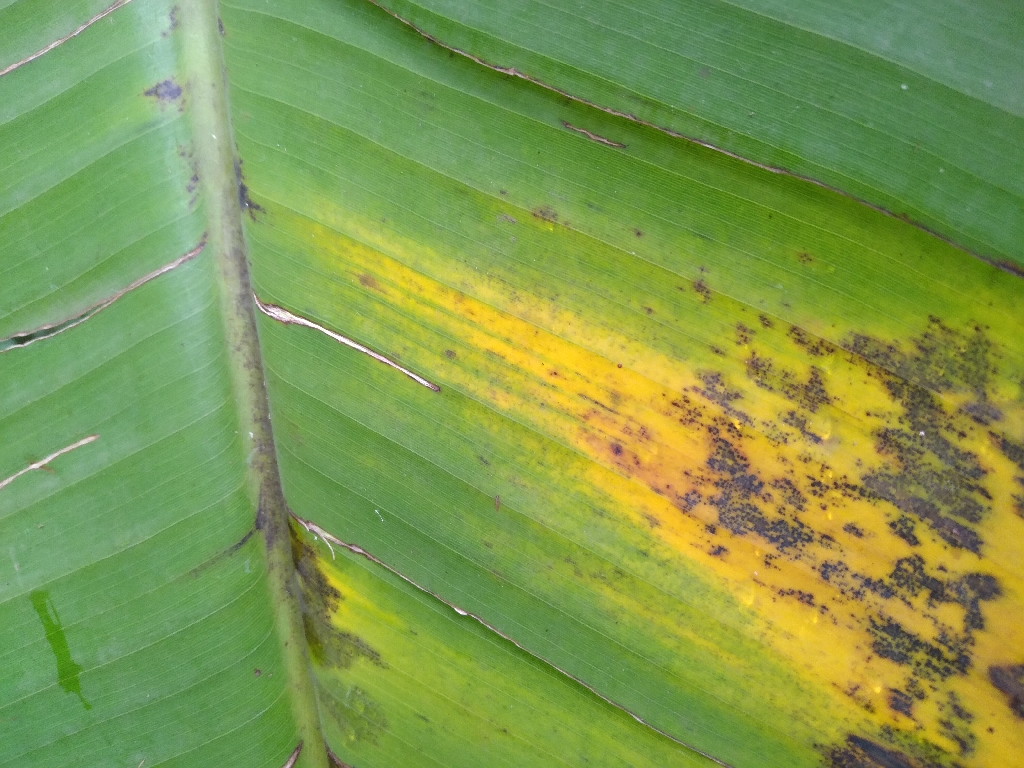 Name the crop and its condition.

banana, black sigatoka
